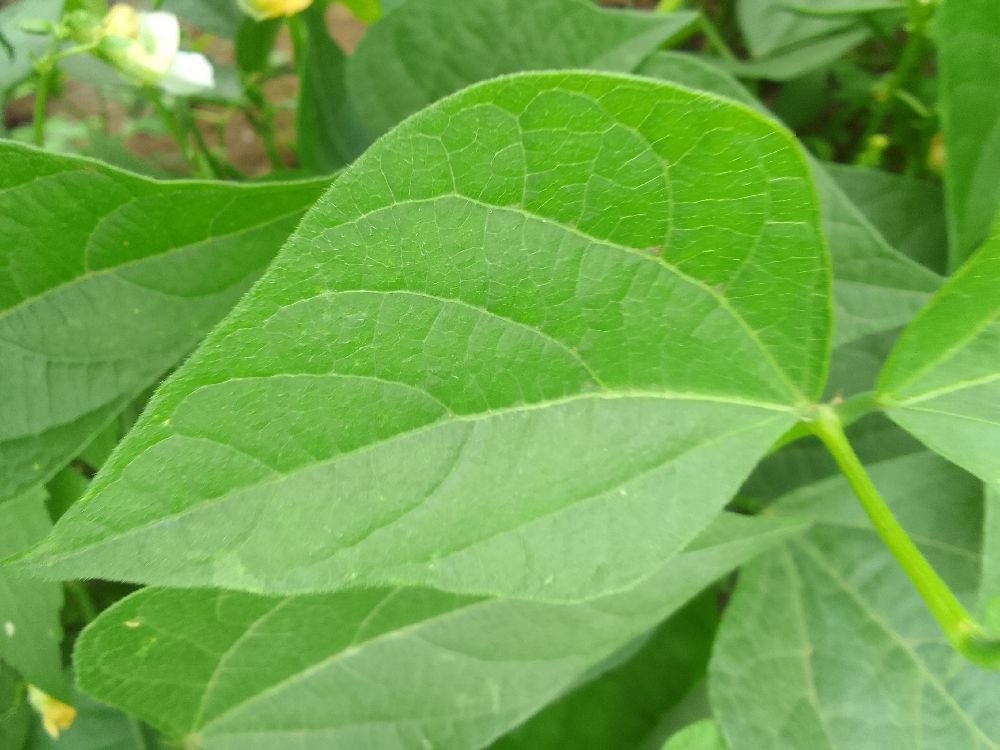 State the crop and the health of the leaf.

common bean, healthy
